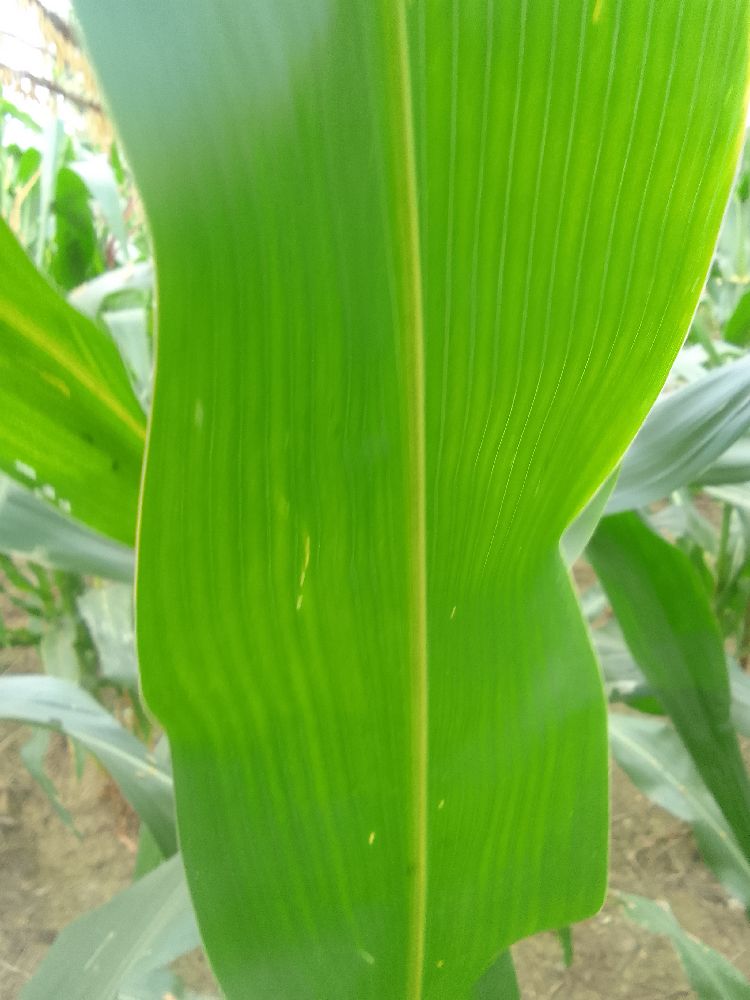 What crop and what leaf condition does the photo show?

maize, healthy
